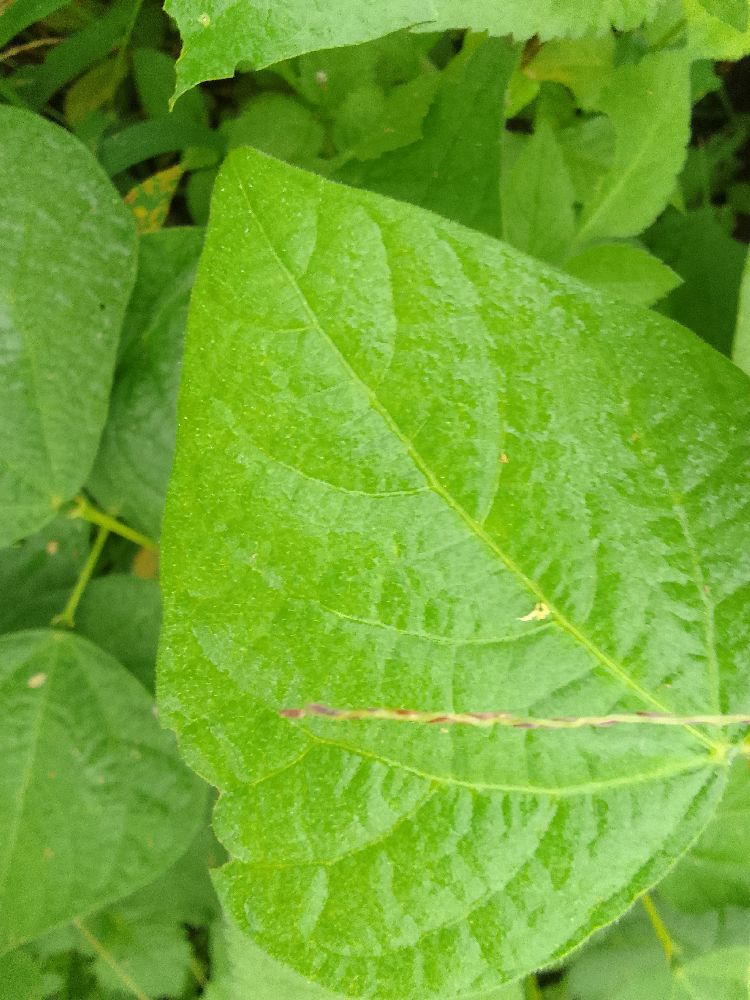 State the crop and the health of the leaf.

common bean, healthy
